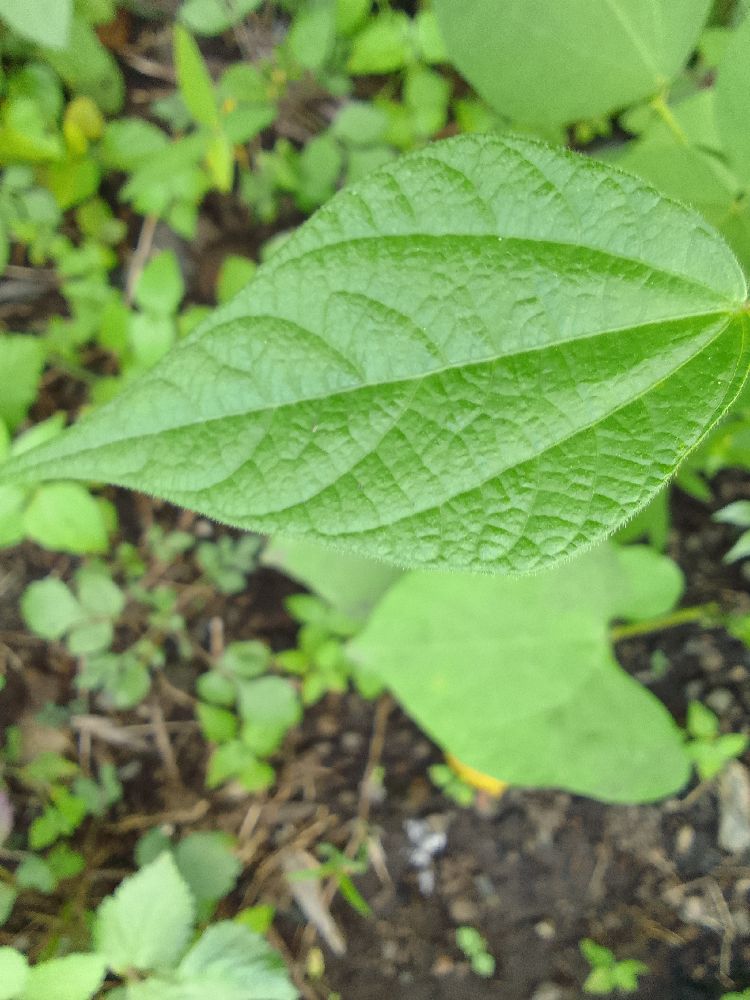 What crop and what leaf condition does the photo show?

common bean, healthy
